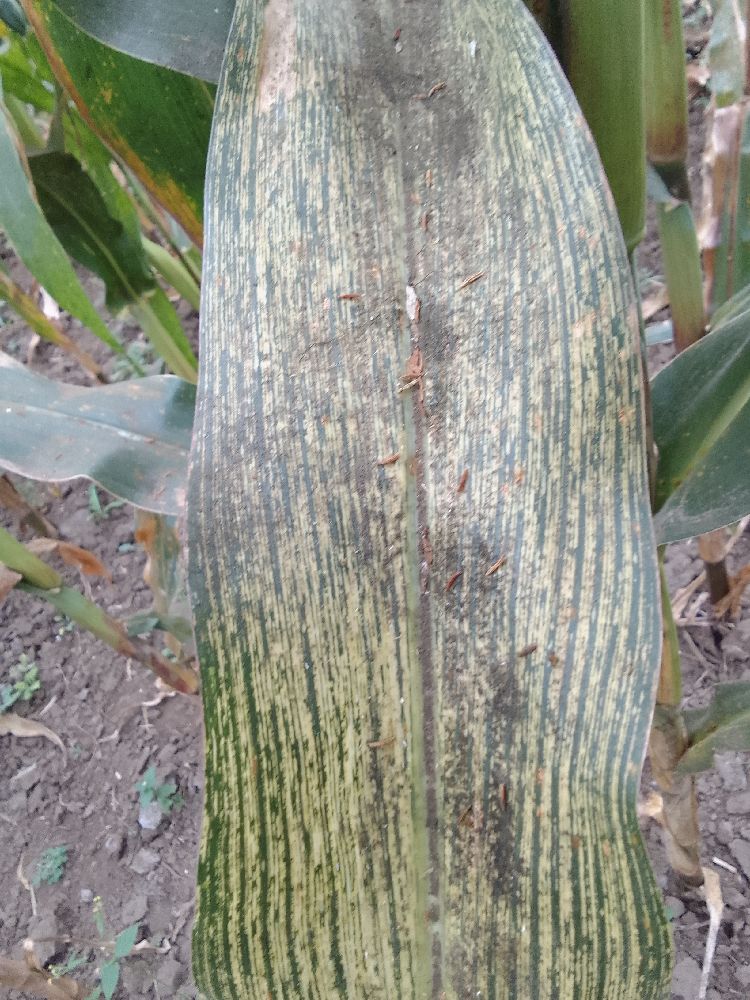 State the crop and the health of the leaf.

maize, maize streak virus
